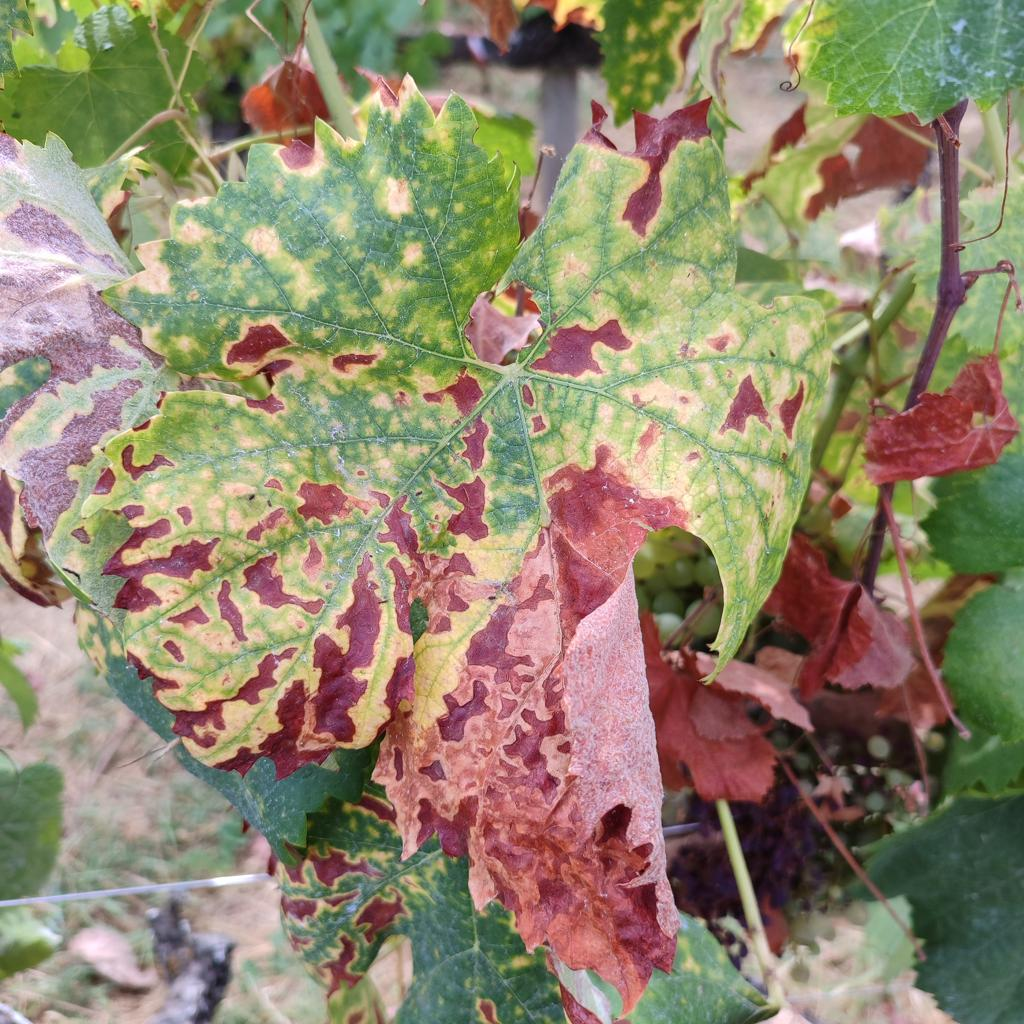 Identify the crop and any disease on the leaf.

grapevine, esca complex
